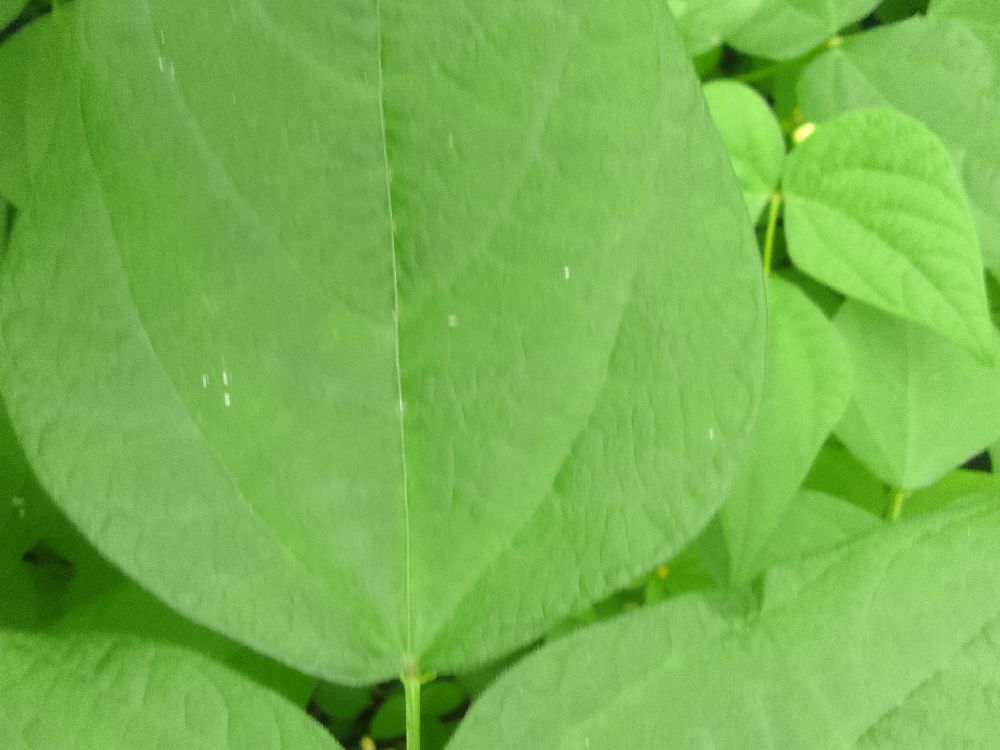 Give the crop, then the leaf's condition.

common bean, healthy
